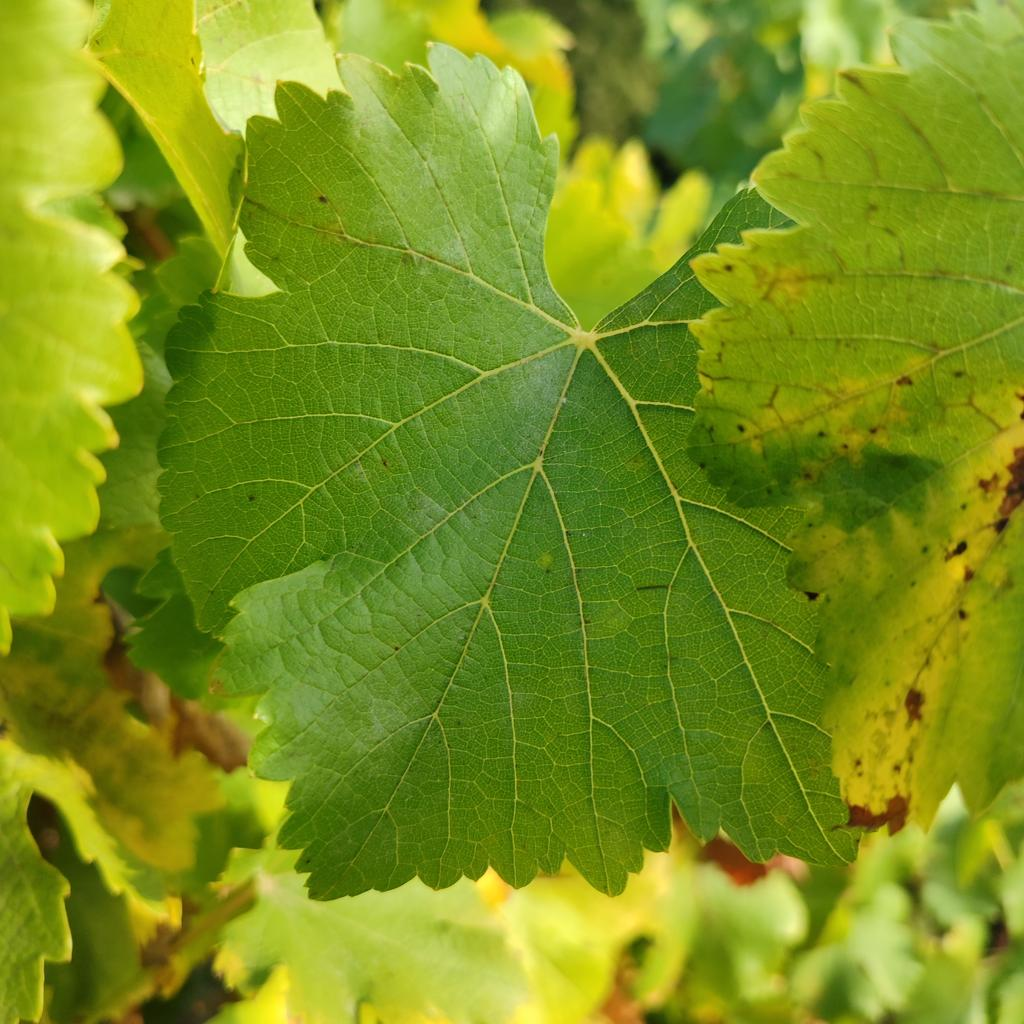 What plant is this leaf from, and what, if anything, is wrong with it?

grapevine, powdery mildew
